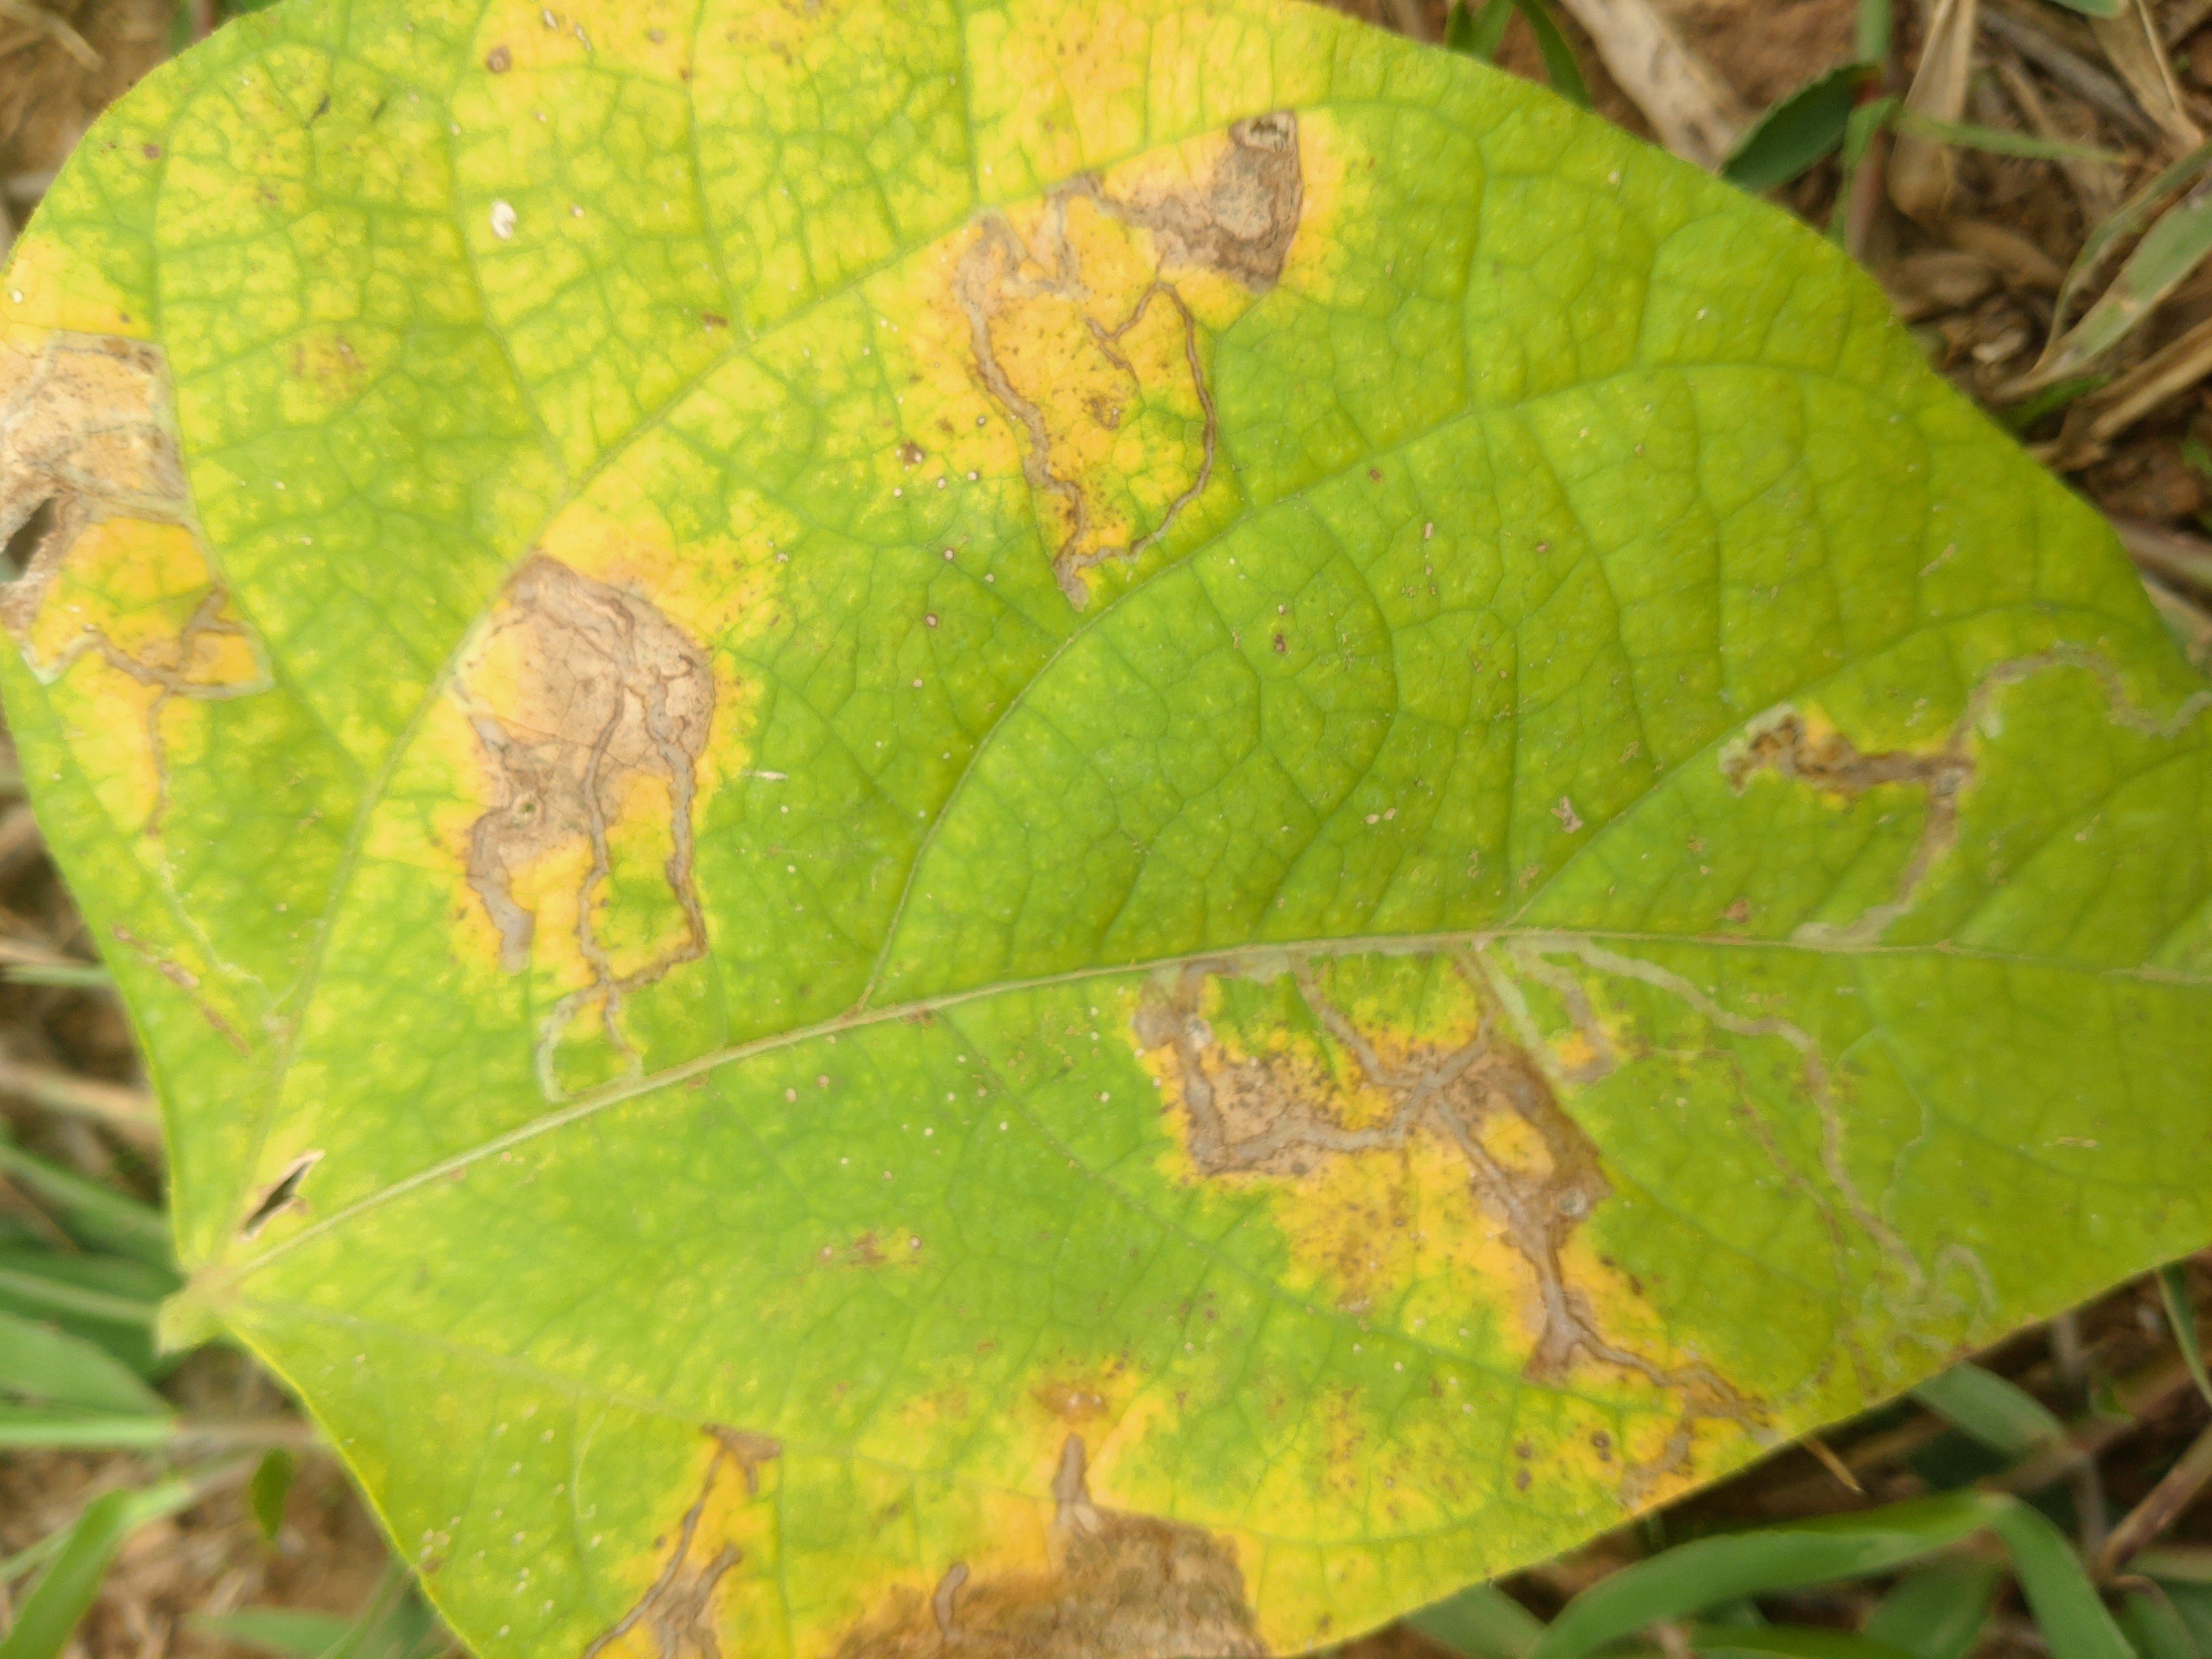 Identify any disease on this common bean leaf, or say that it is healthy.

rust
